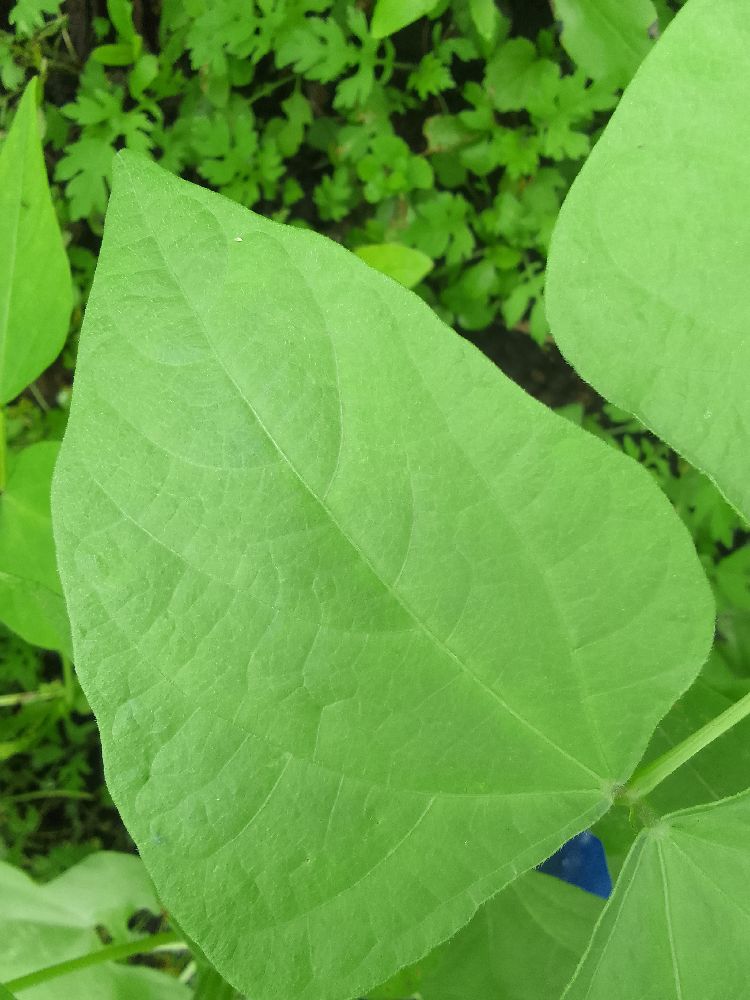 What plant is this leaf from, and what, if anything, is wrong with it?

common bean, healthy
